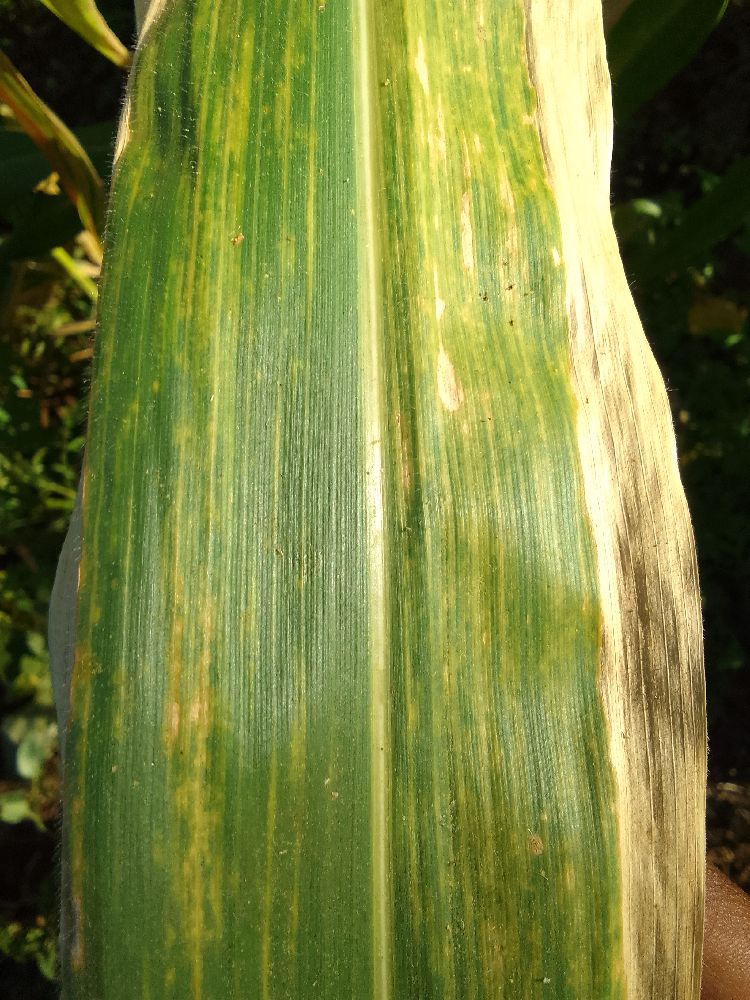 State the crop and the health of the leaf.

maize, maize lethal necrosis
